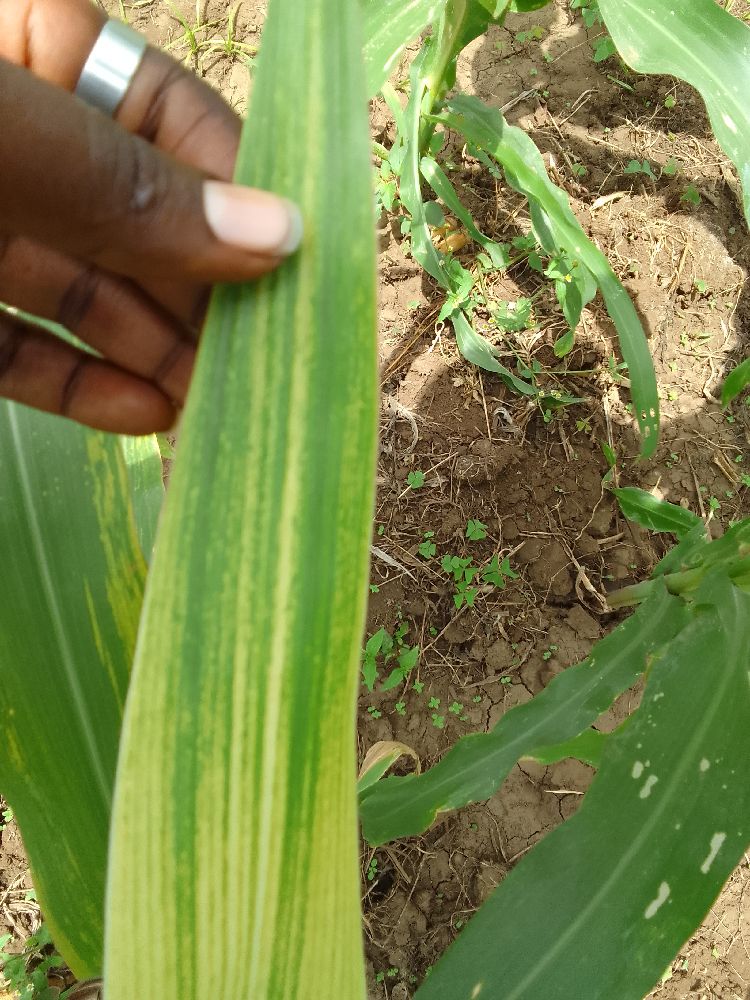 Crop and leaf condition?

maize, maize lethal necrosis
